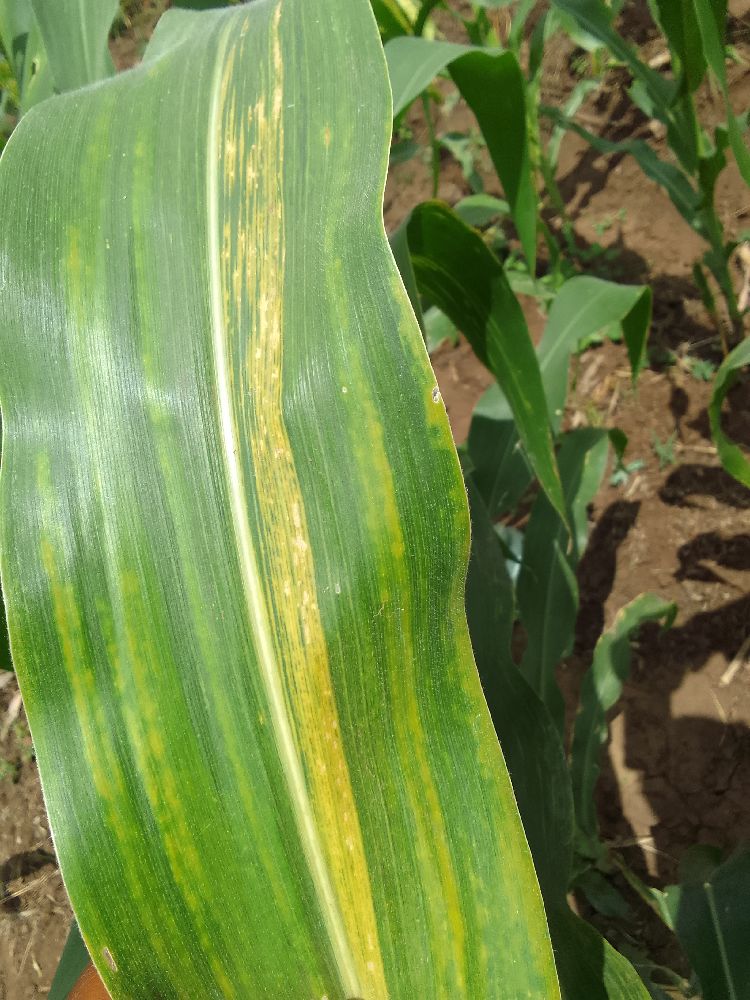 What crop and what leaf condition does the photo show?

maize, maize lethal necrosis
